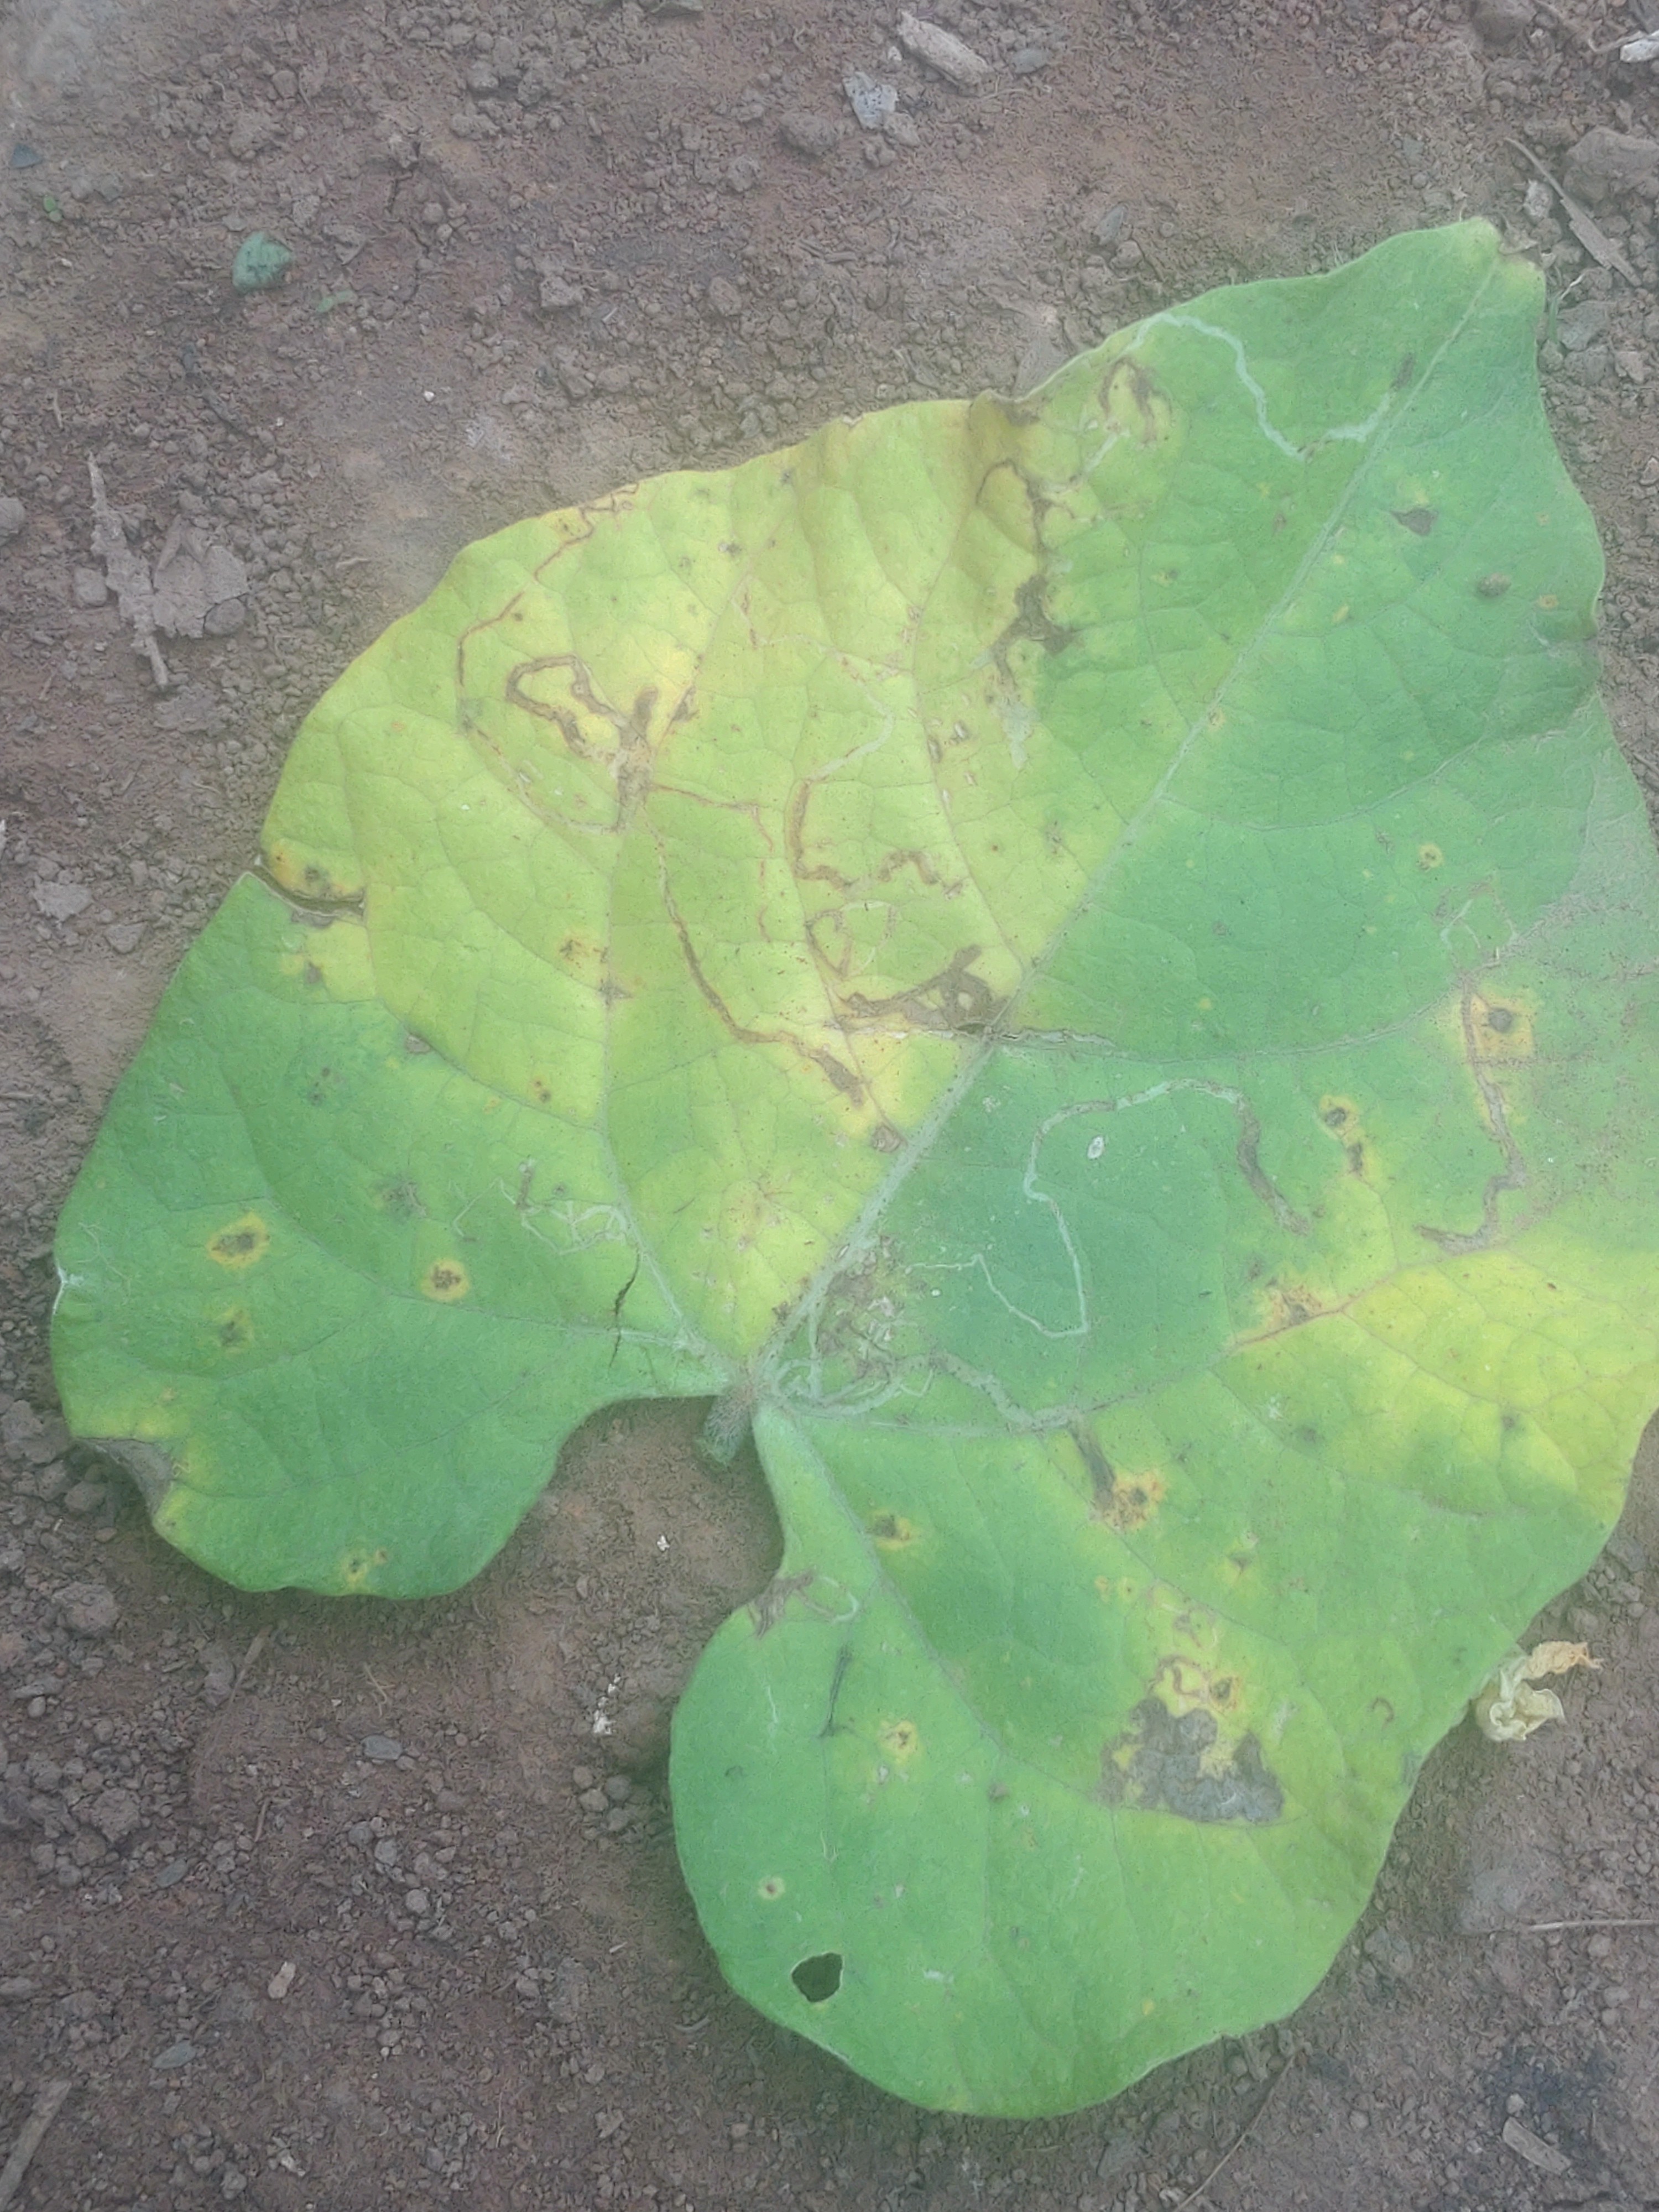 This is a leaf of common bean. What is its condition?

anthracnose
